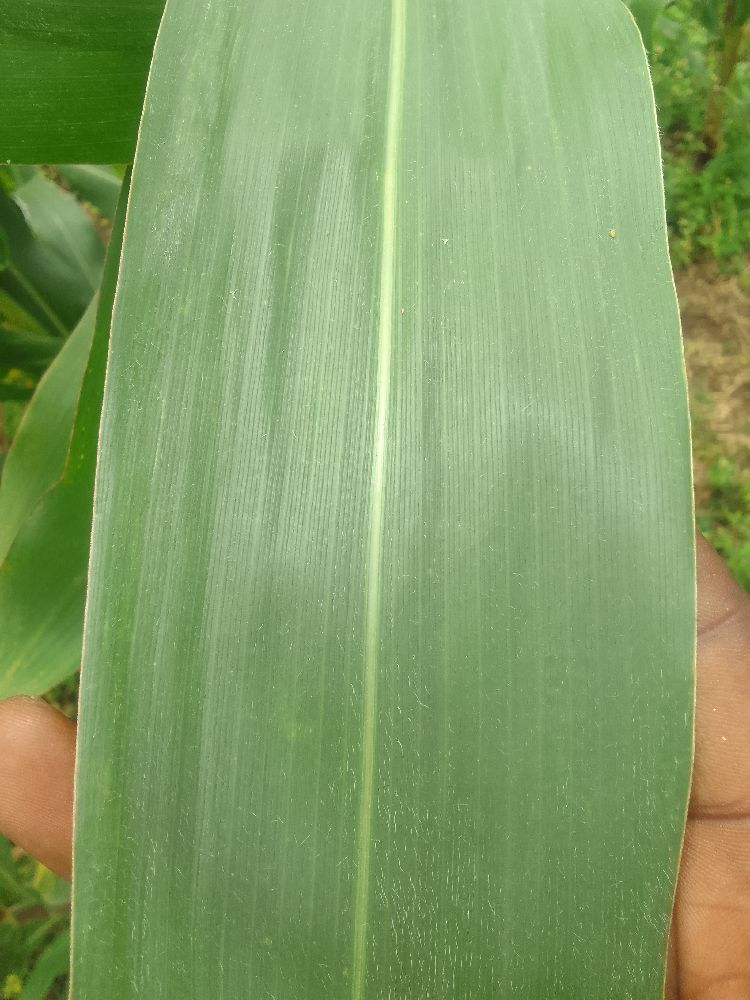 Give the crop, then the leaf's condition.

maize, healthy
